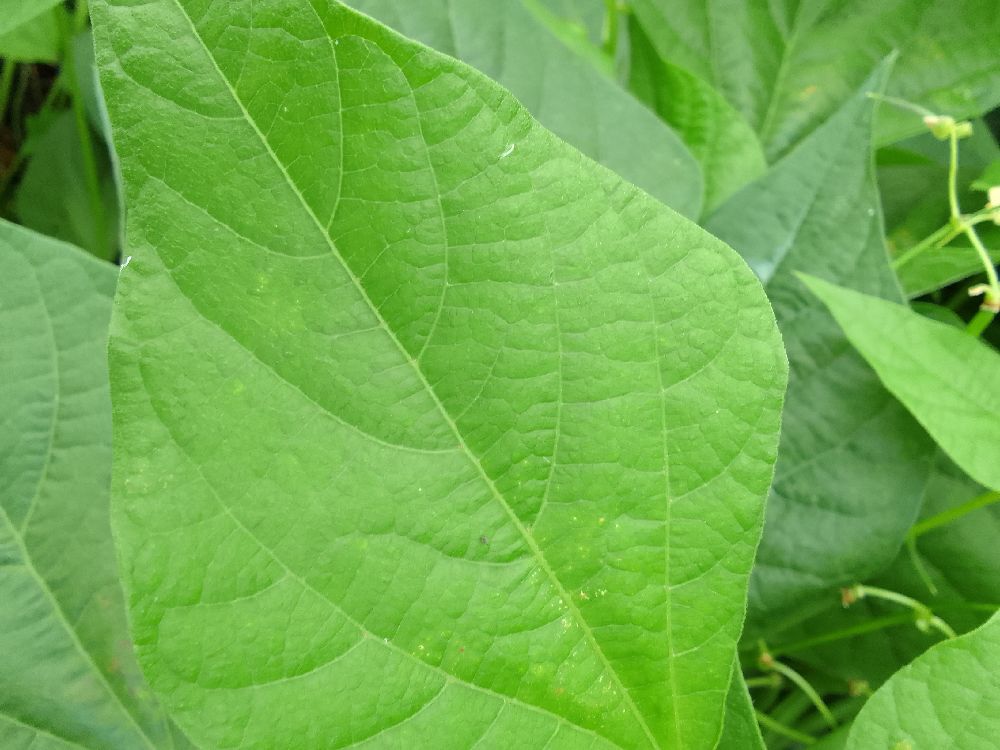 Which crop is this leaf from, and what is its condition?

common bean, healthy
